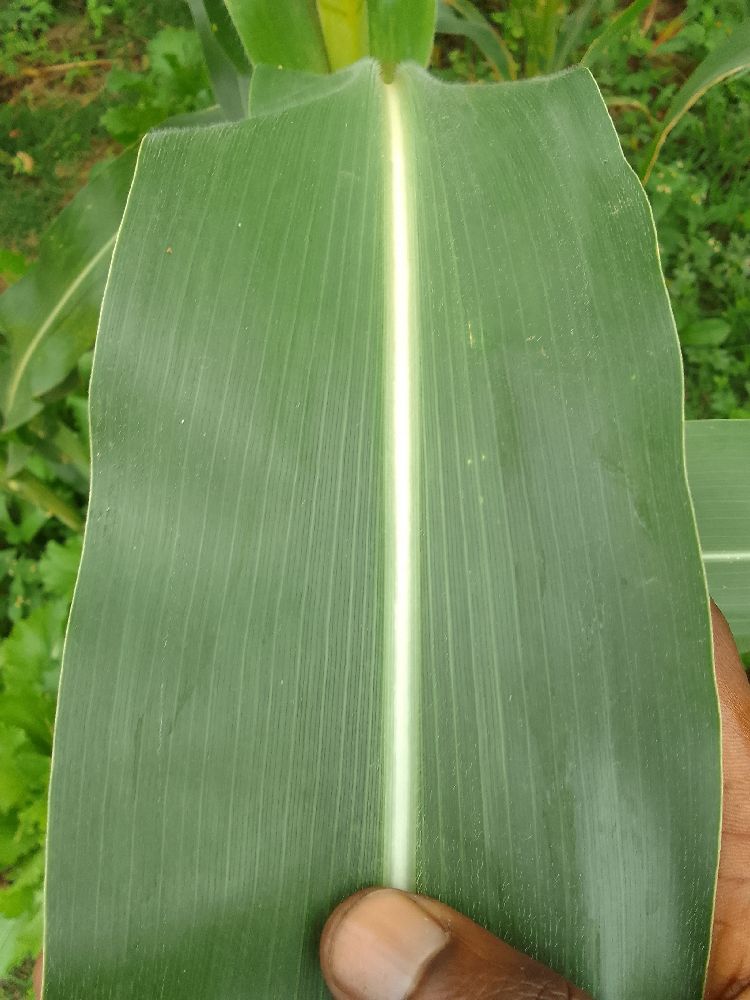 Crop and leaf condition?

maize, healthy
